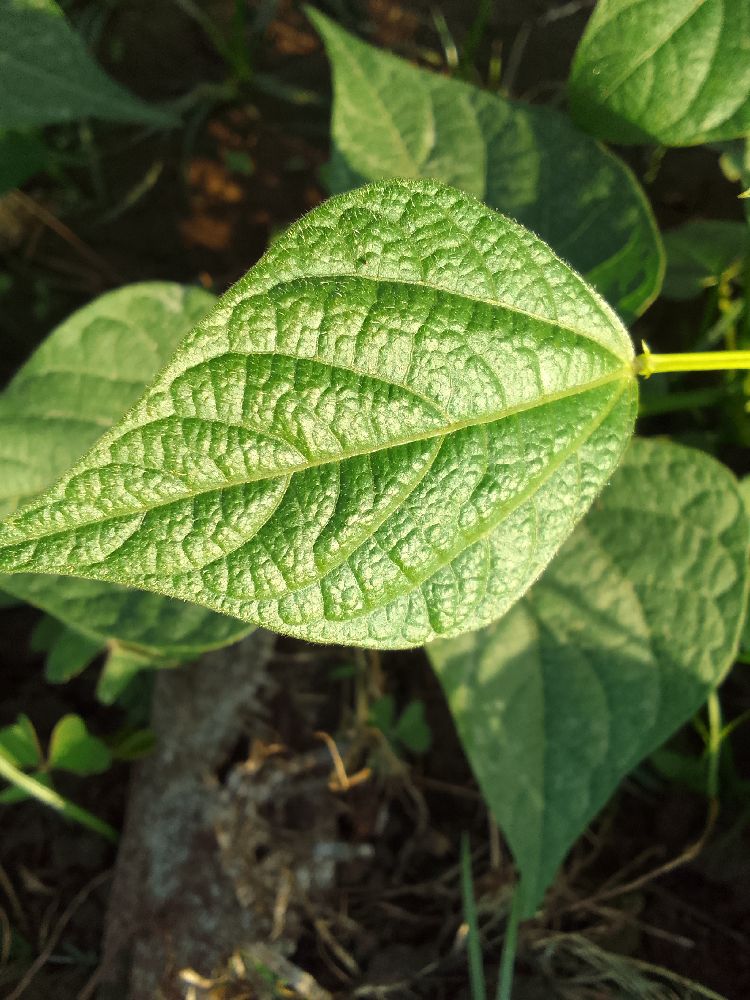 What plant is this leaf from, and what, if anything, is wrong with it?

common bean, healthy
